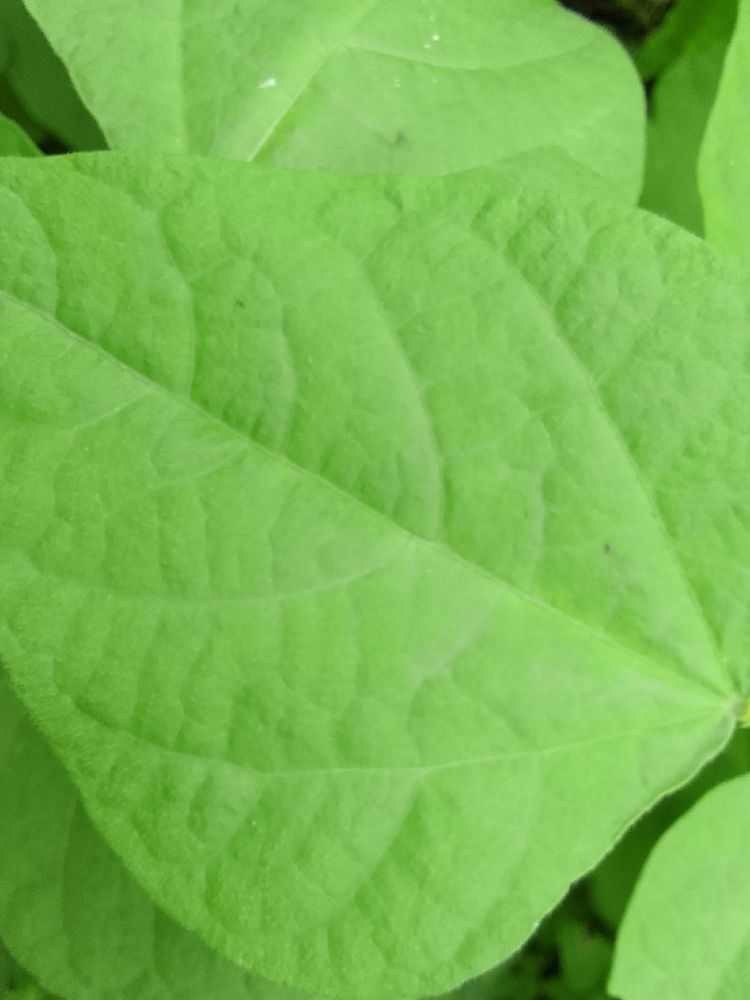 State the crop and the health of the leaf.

common bean, healthy
